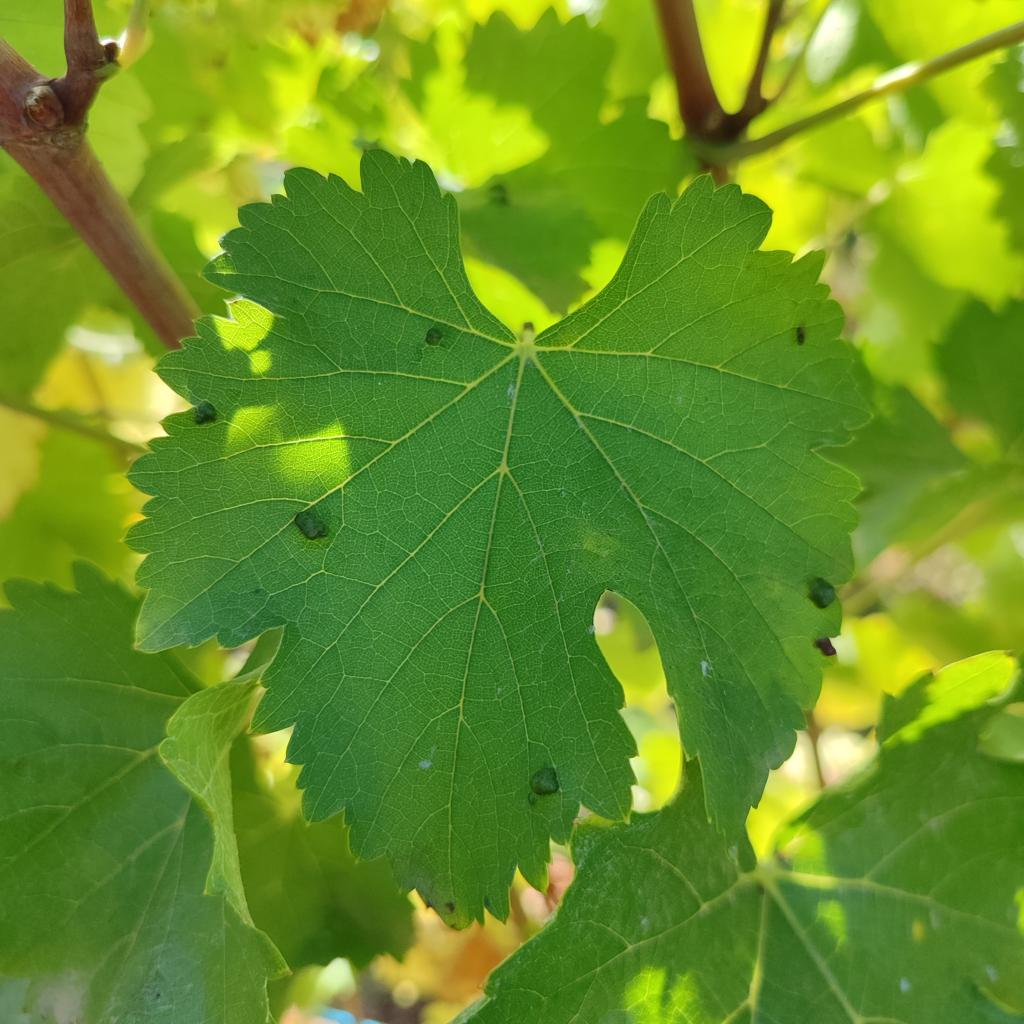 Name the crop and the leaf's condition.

grapevine, erineum mite
